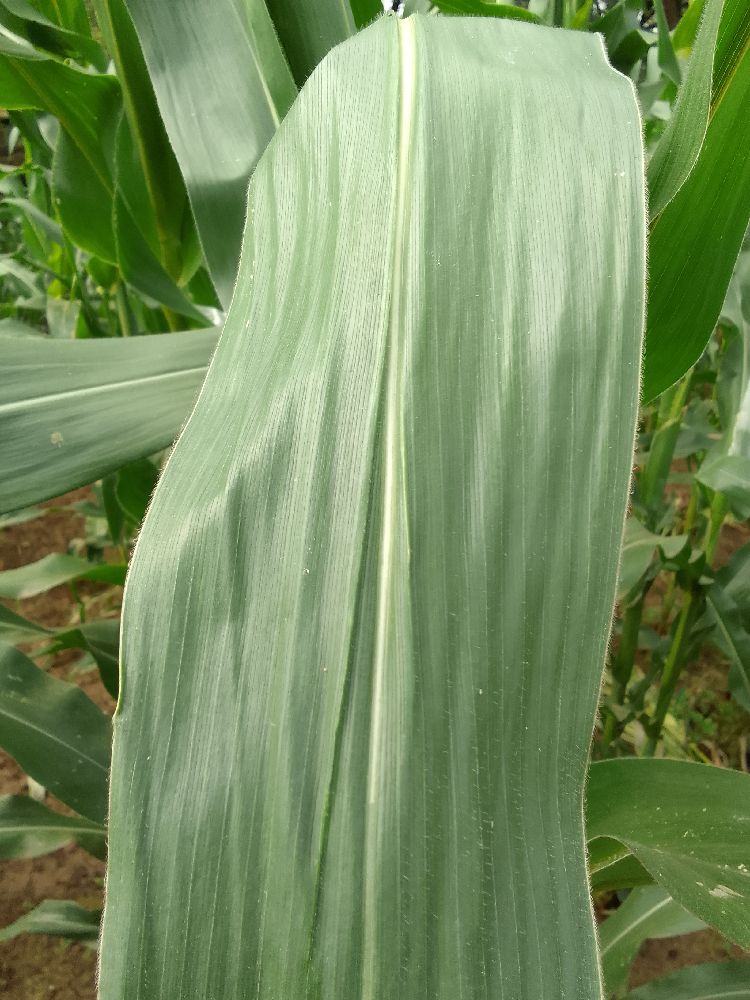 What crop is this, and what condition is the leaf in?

maize, healthy
